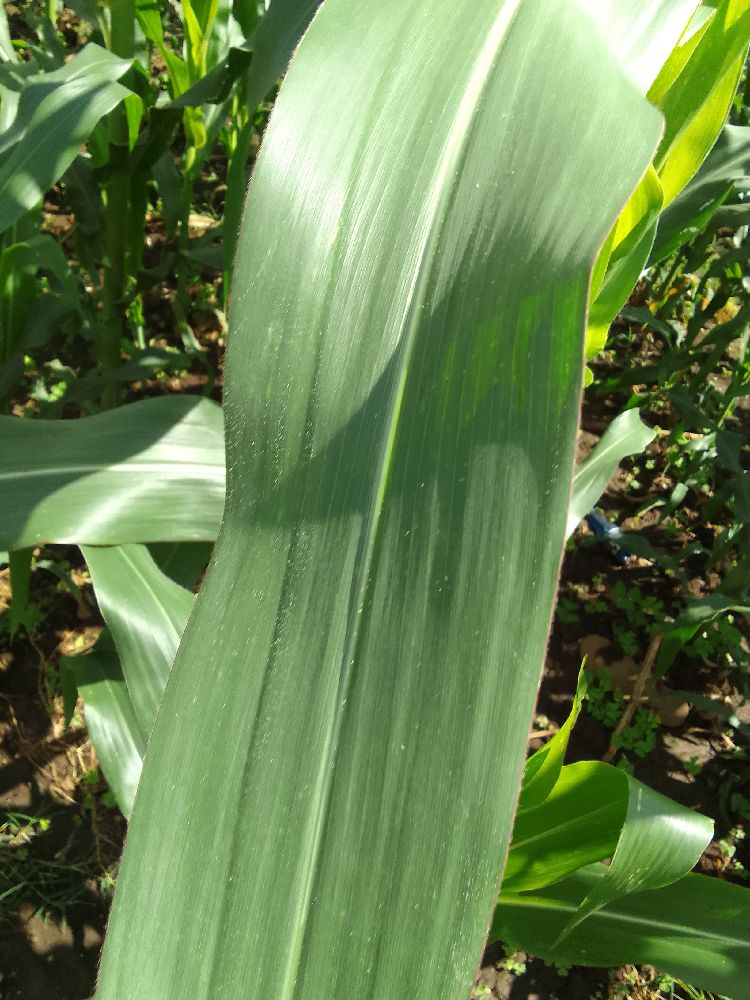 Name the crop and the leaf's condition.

maize, healthy
